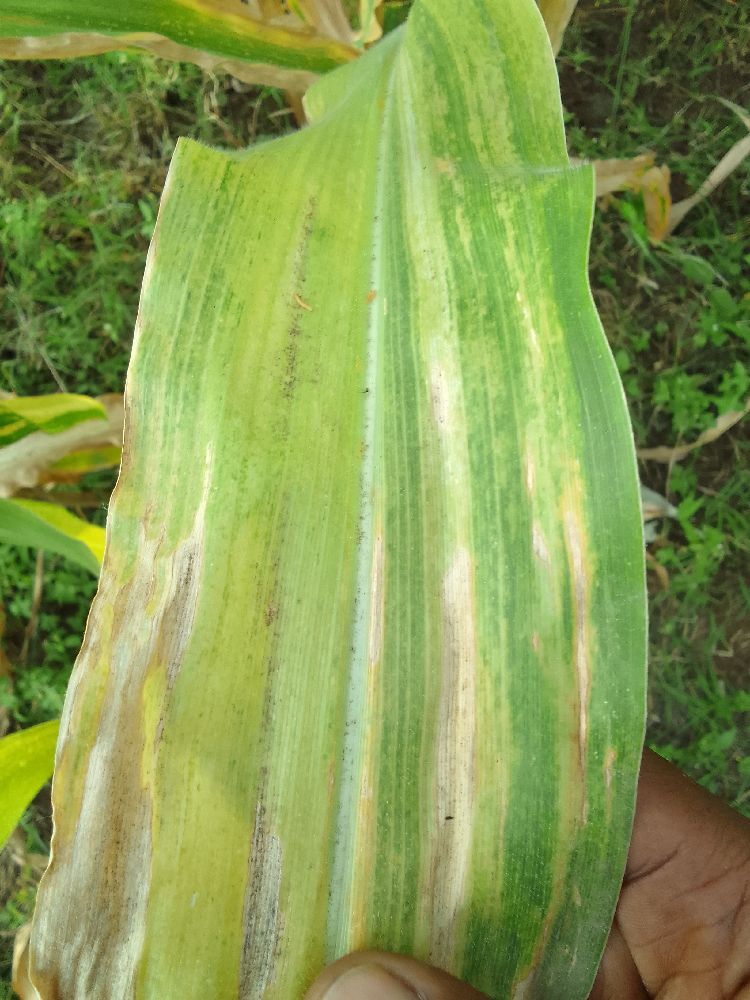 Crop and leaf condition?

maize, maize lethal necrosis
